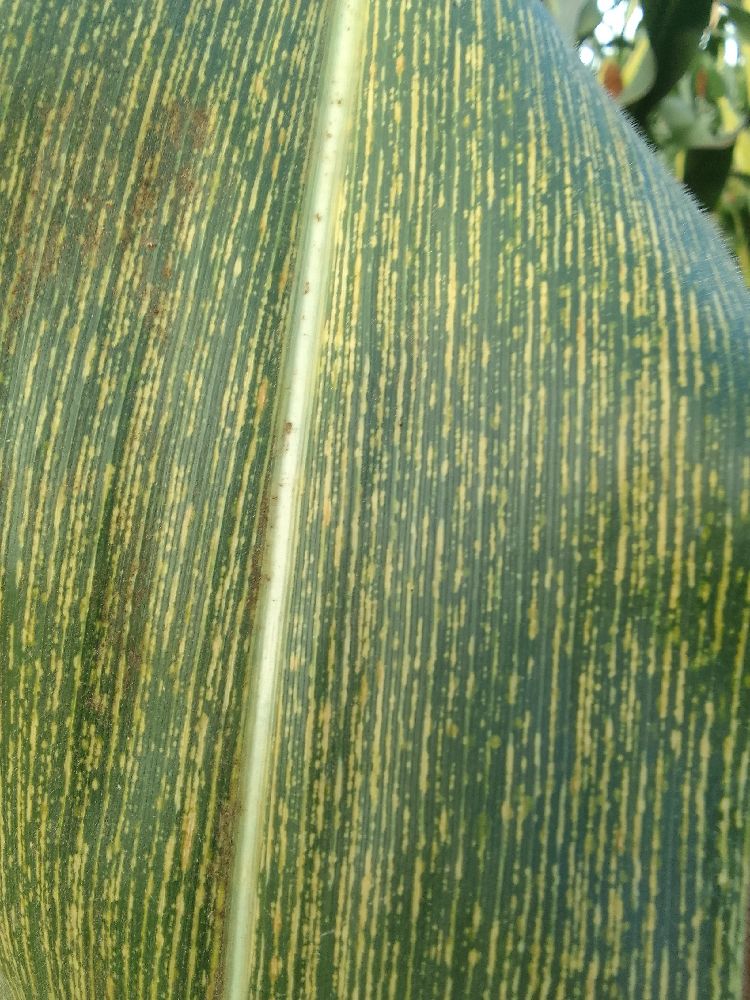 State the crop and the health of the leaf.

maize, maize streak virus
